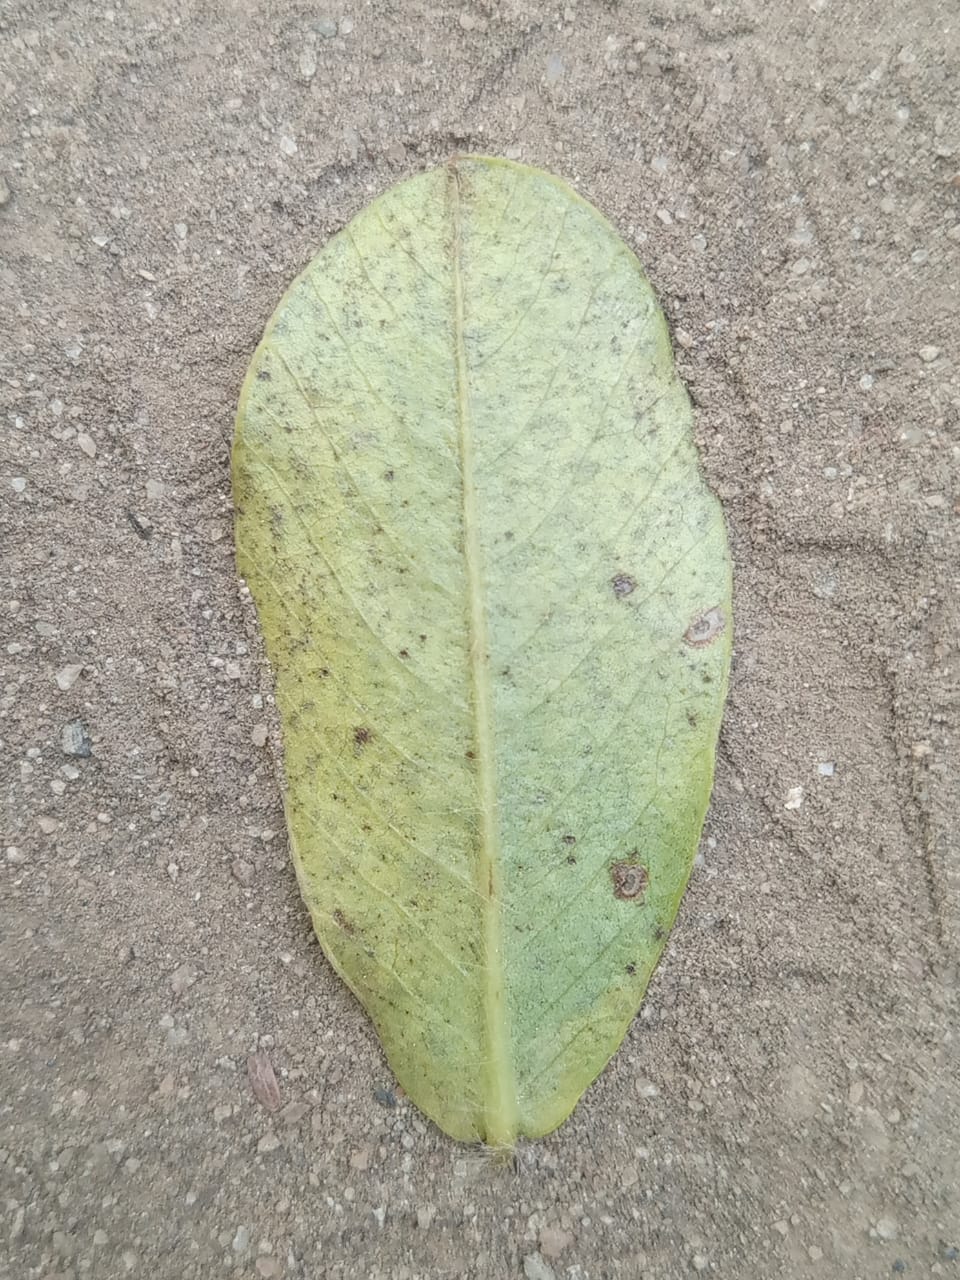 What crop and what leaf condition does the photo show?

peanut, nothapassalora personata
